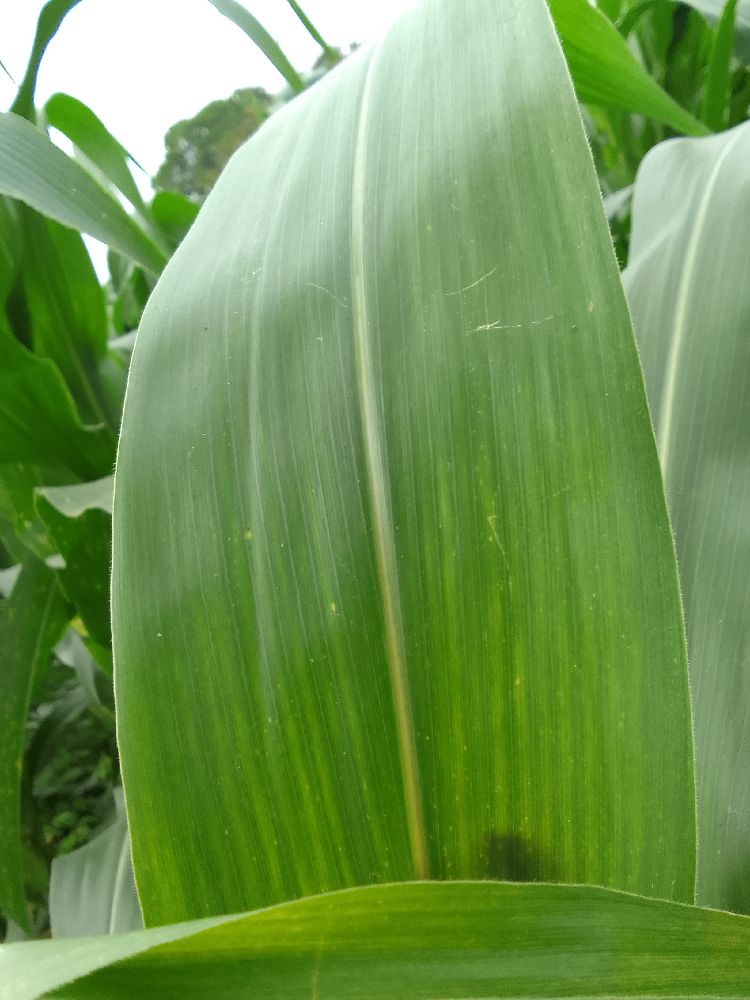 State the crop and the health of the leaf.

maize, healthy
